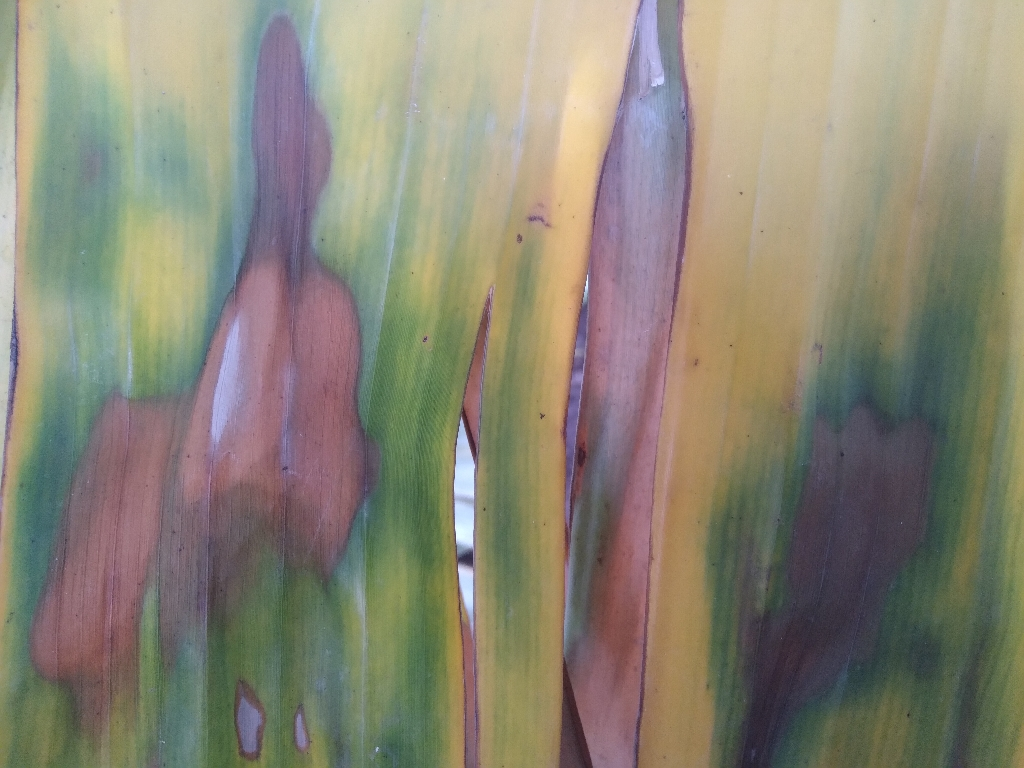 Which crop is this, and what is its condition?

banana, fusarium wilt race 1
